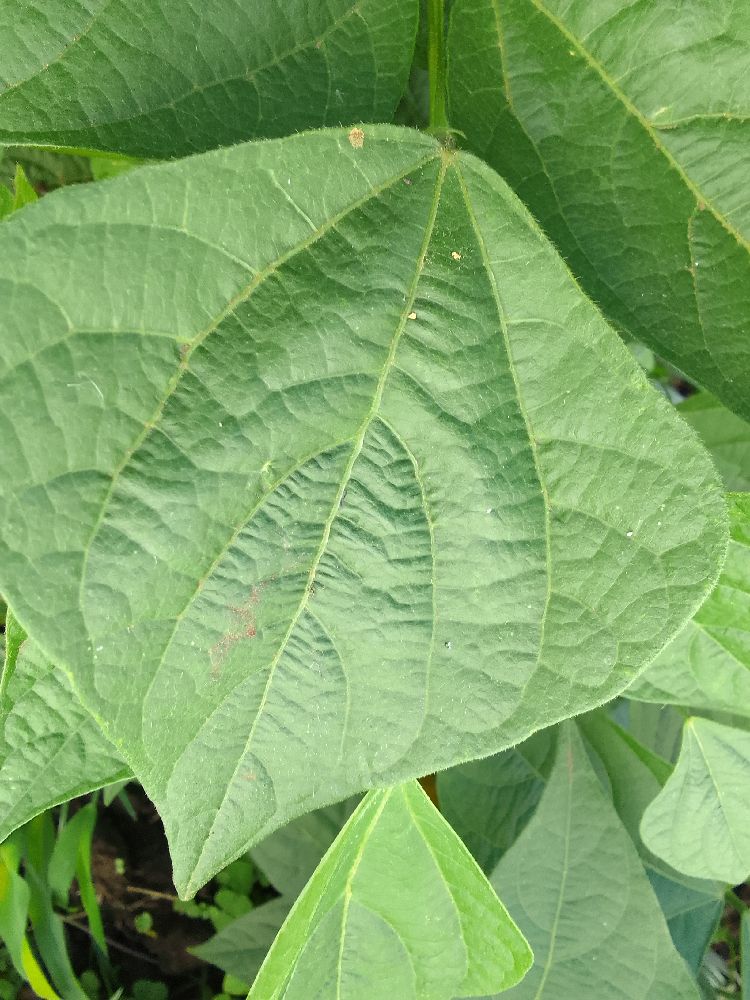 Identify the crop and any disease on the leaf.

common bean, healthy
